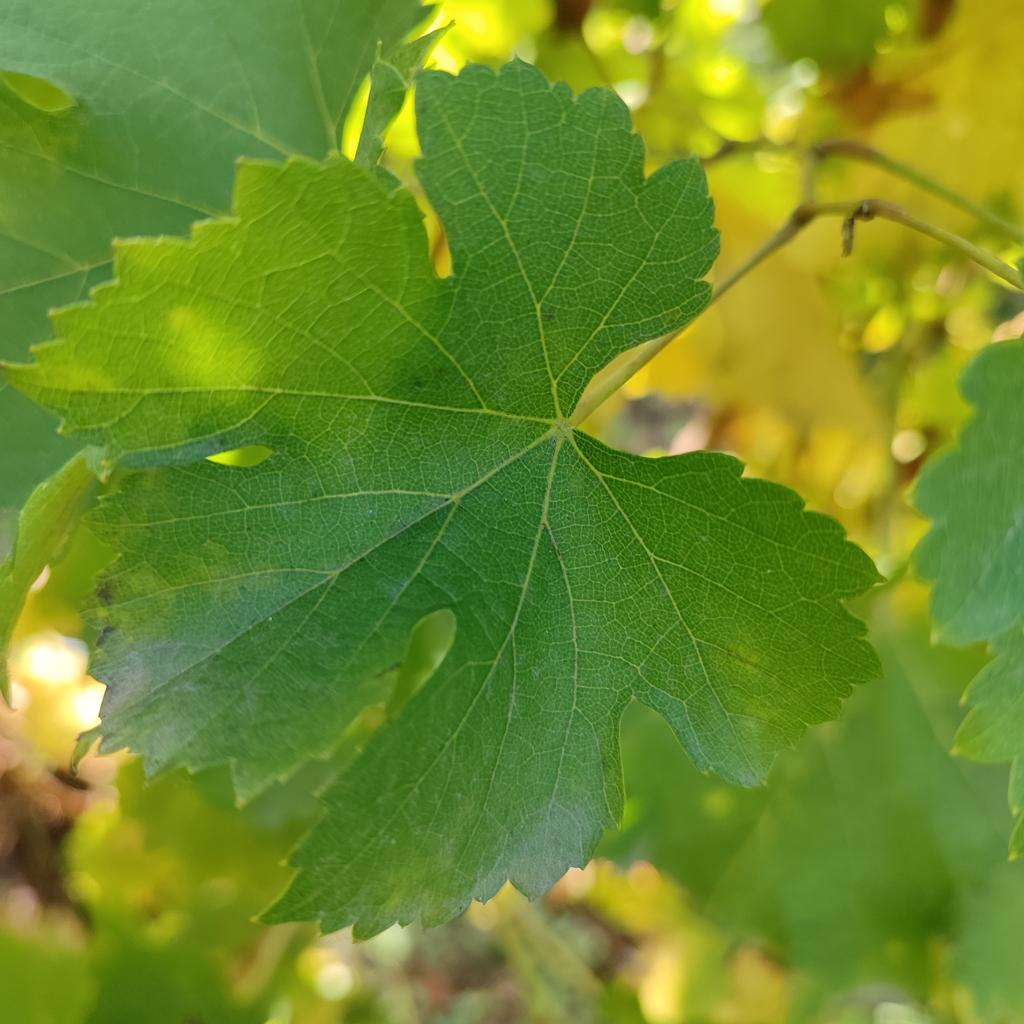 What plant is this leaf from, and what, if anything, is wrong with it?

grapevine, powdery mildew
